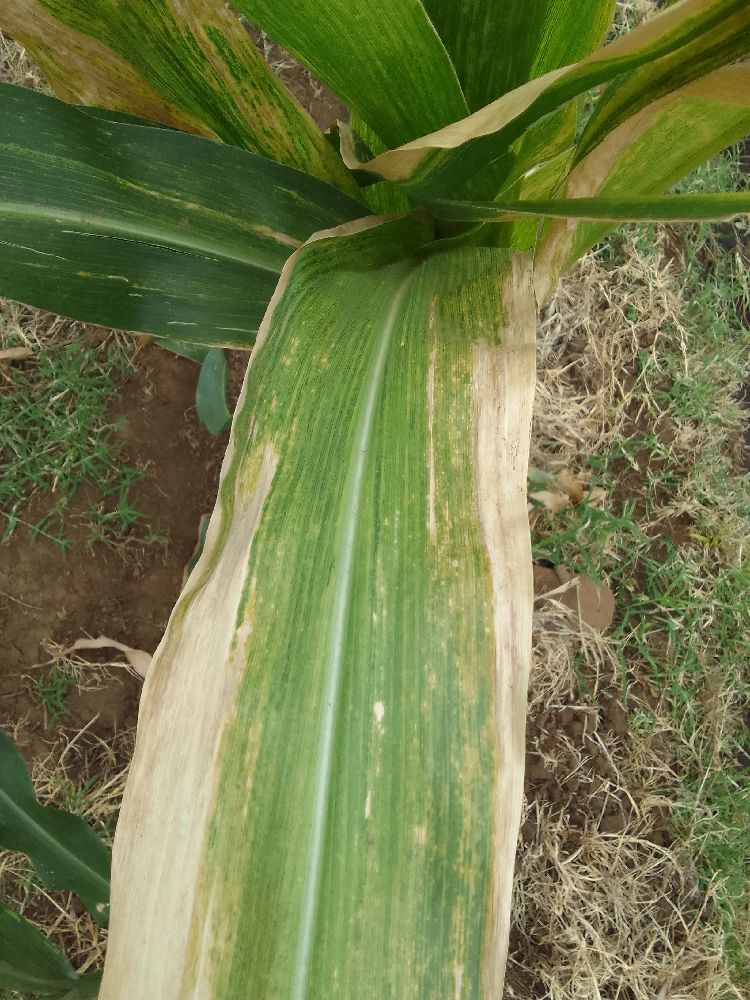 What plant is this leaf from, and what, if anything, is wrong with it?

maize, maize lethal necrosis
